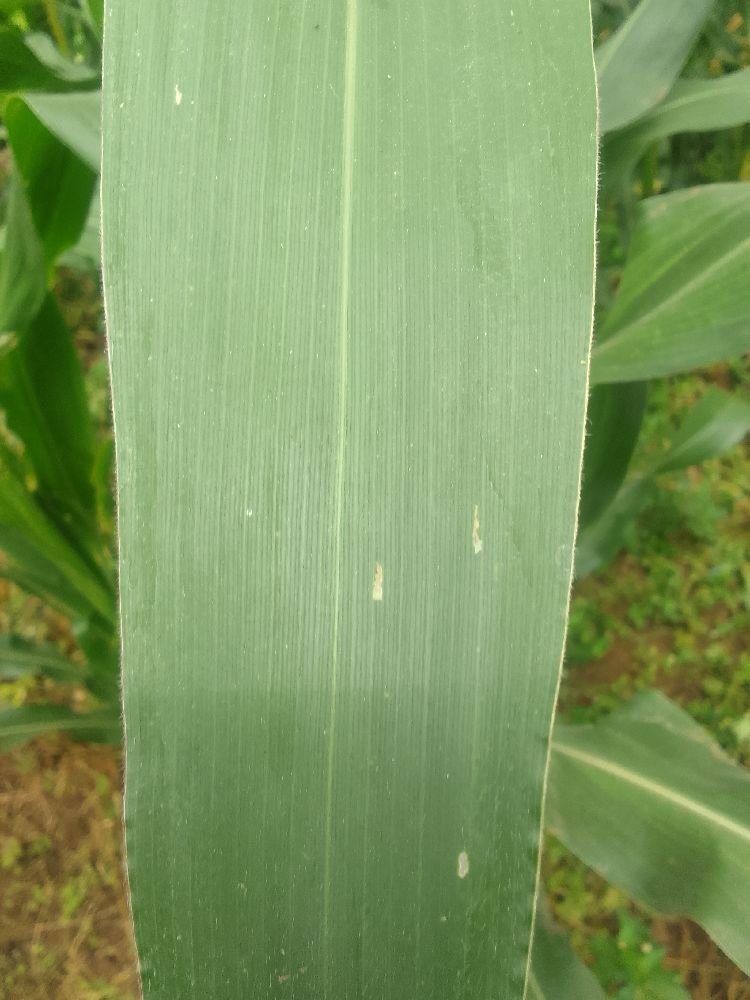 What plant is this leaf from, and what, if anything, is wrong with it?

maize, healthy
